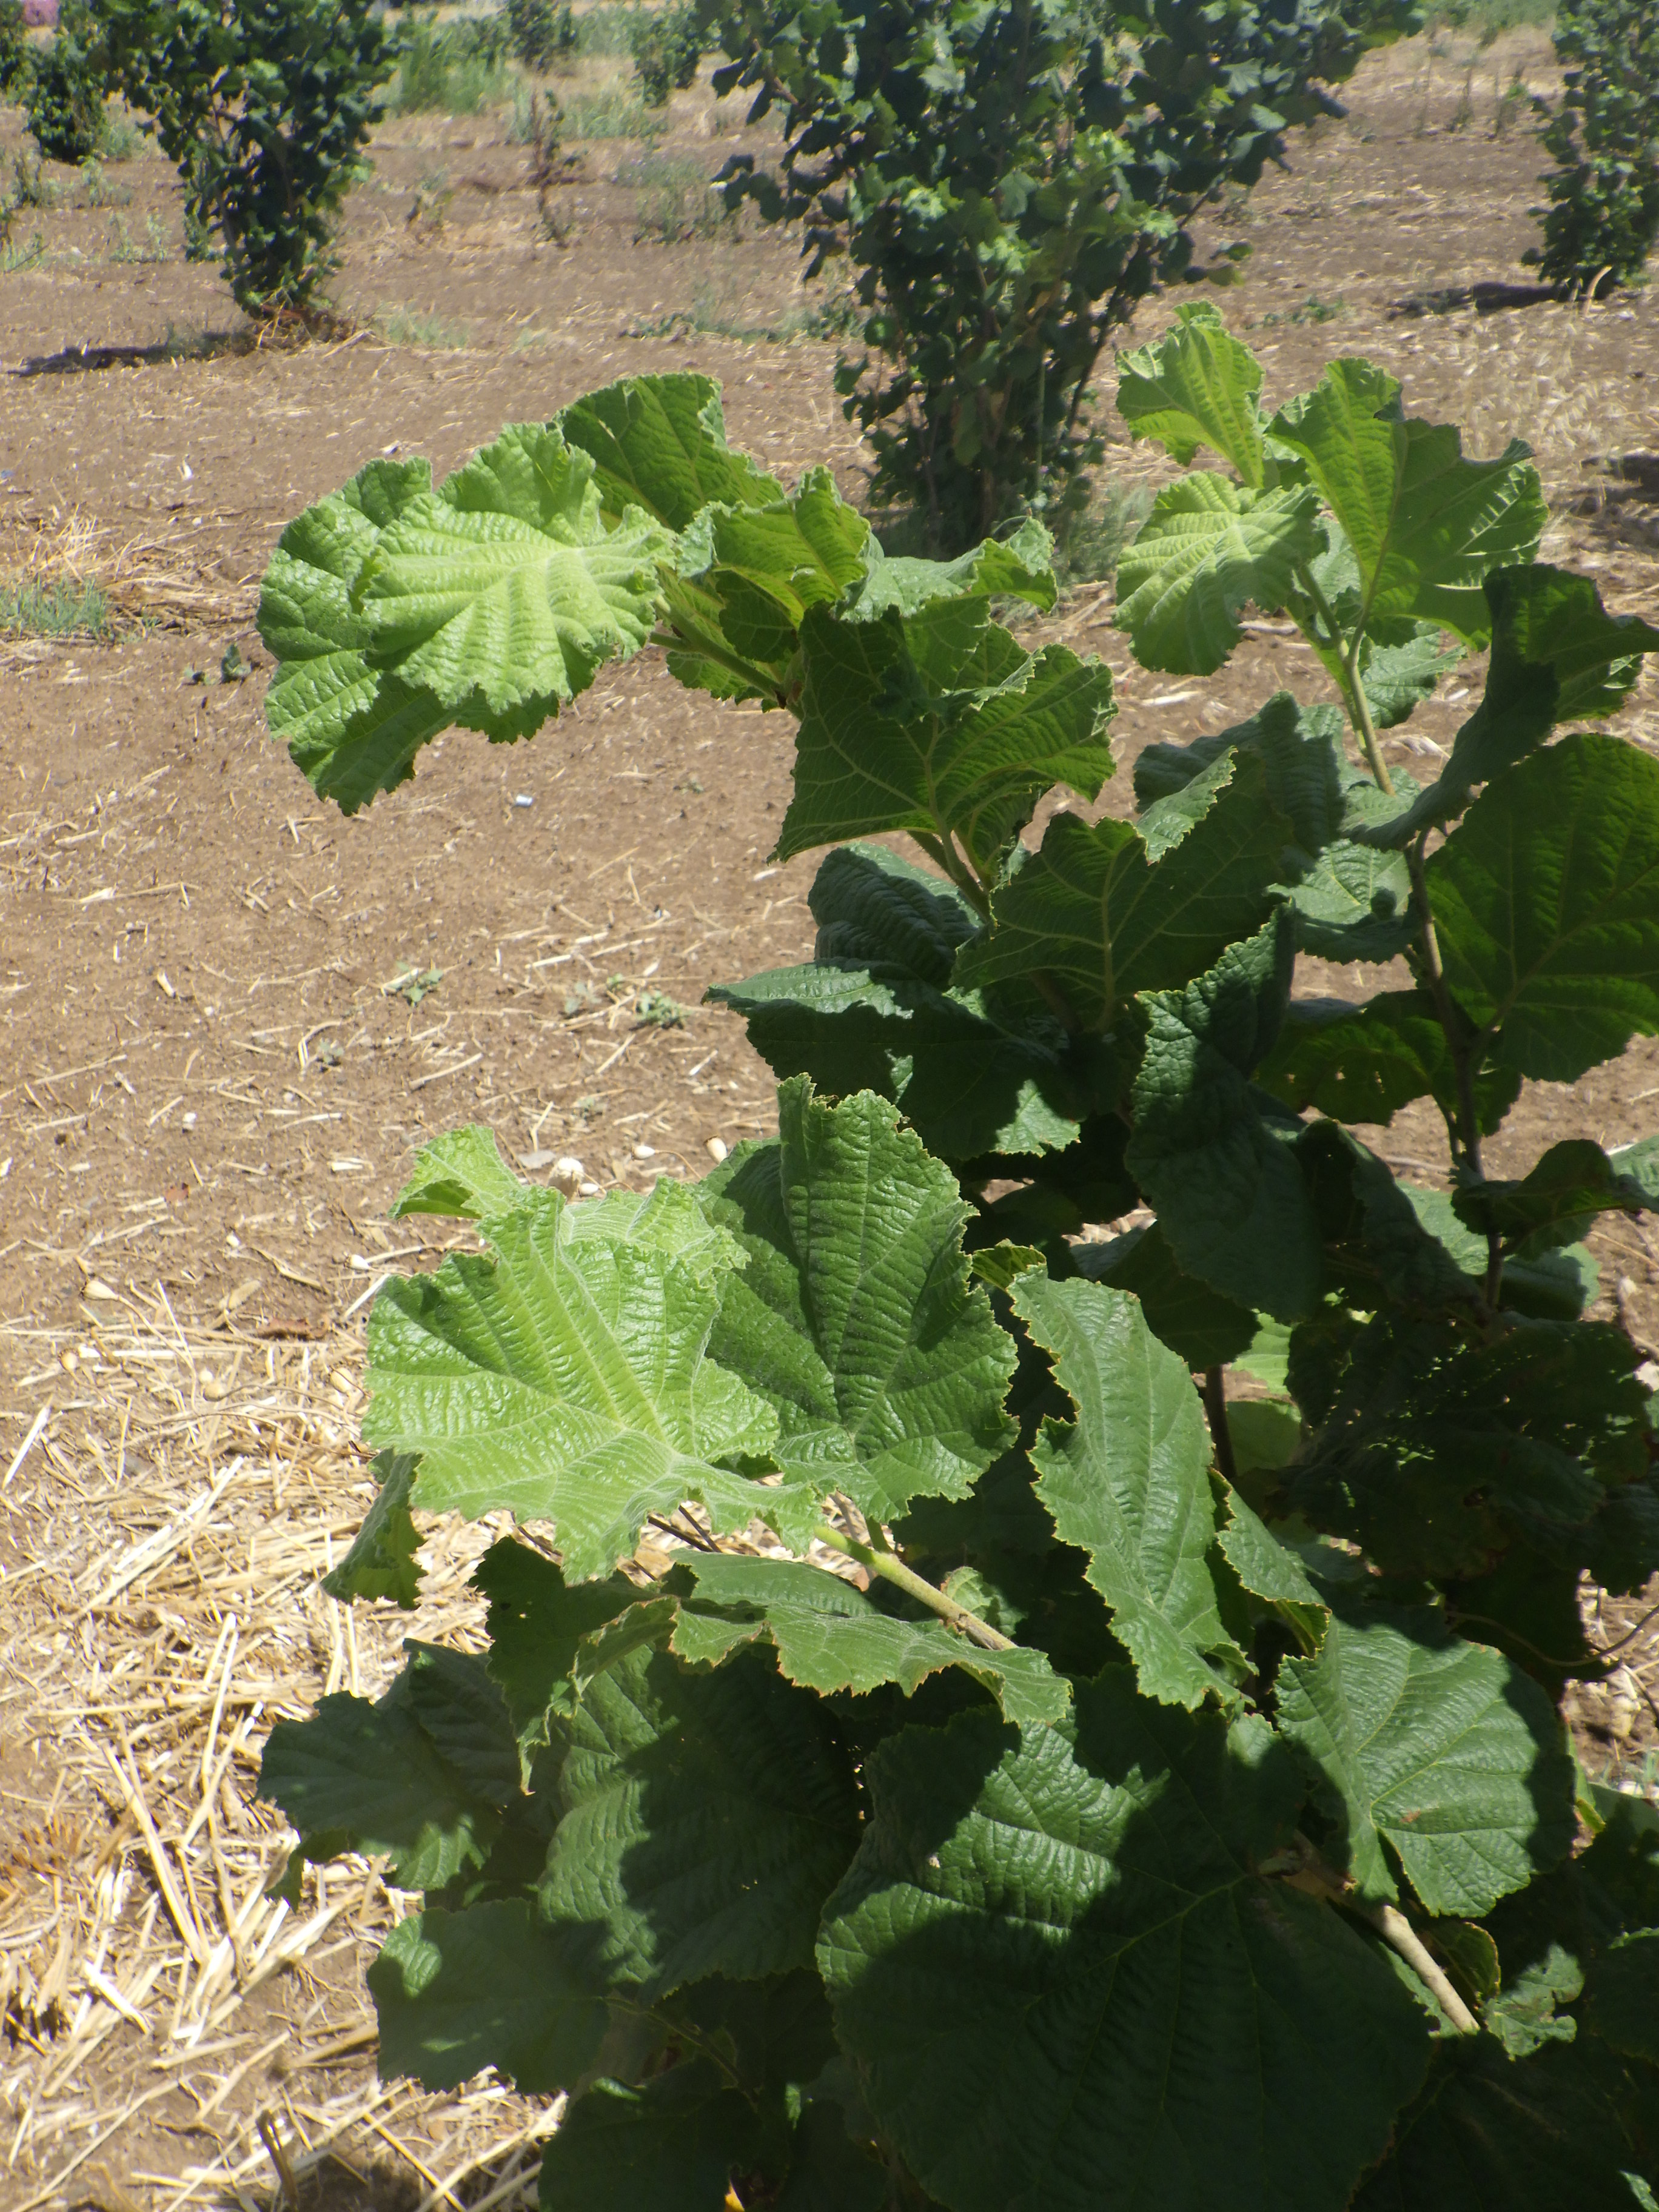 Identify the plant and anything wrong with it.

hazel, phytophagous
